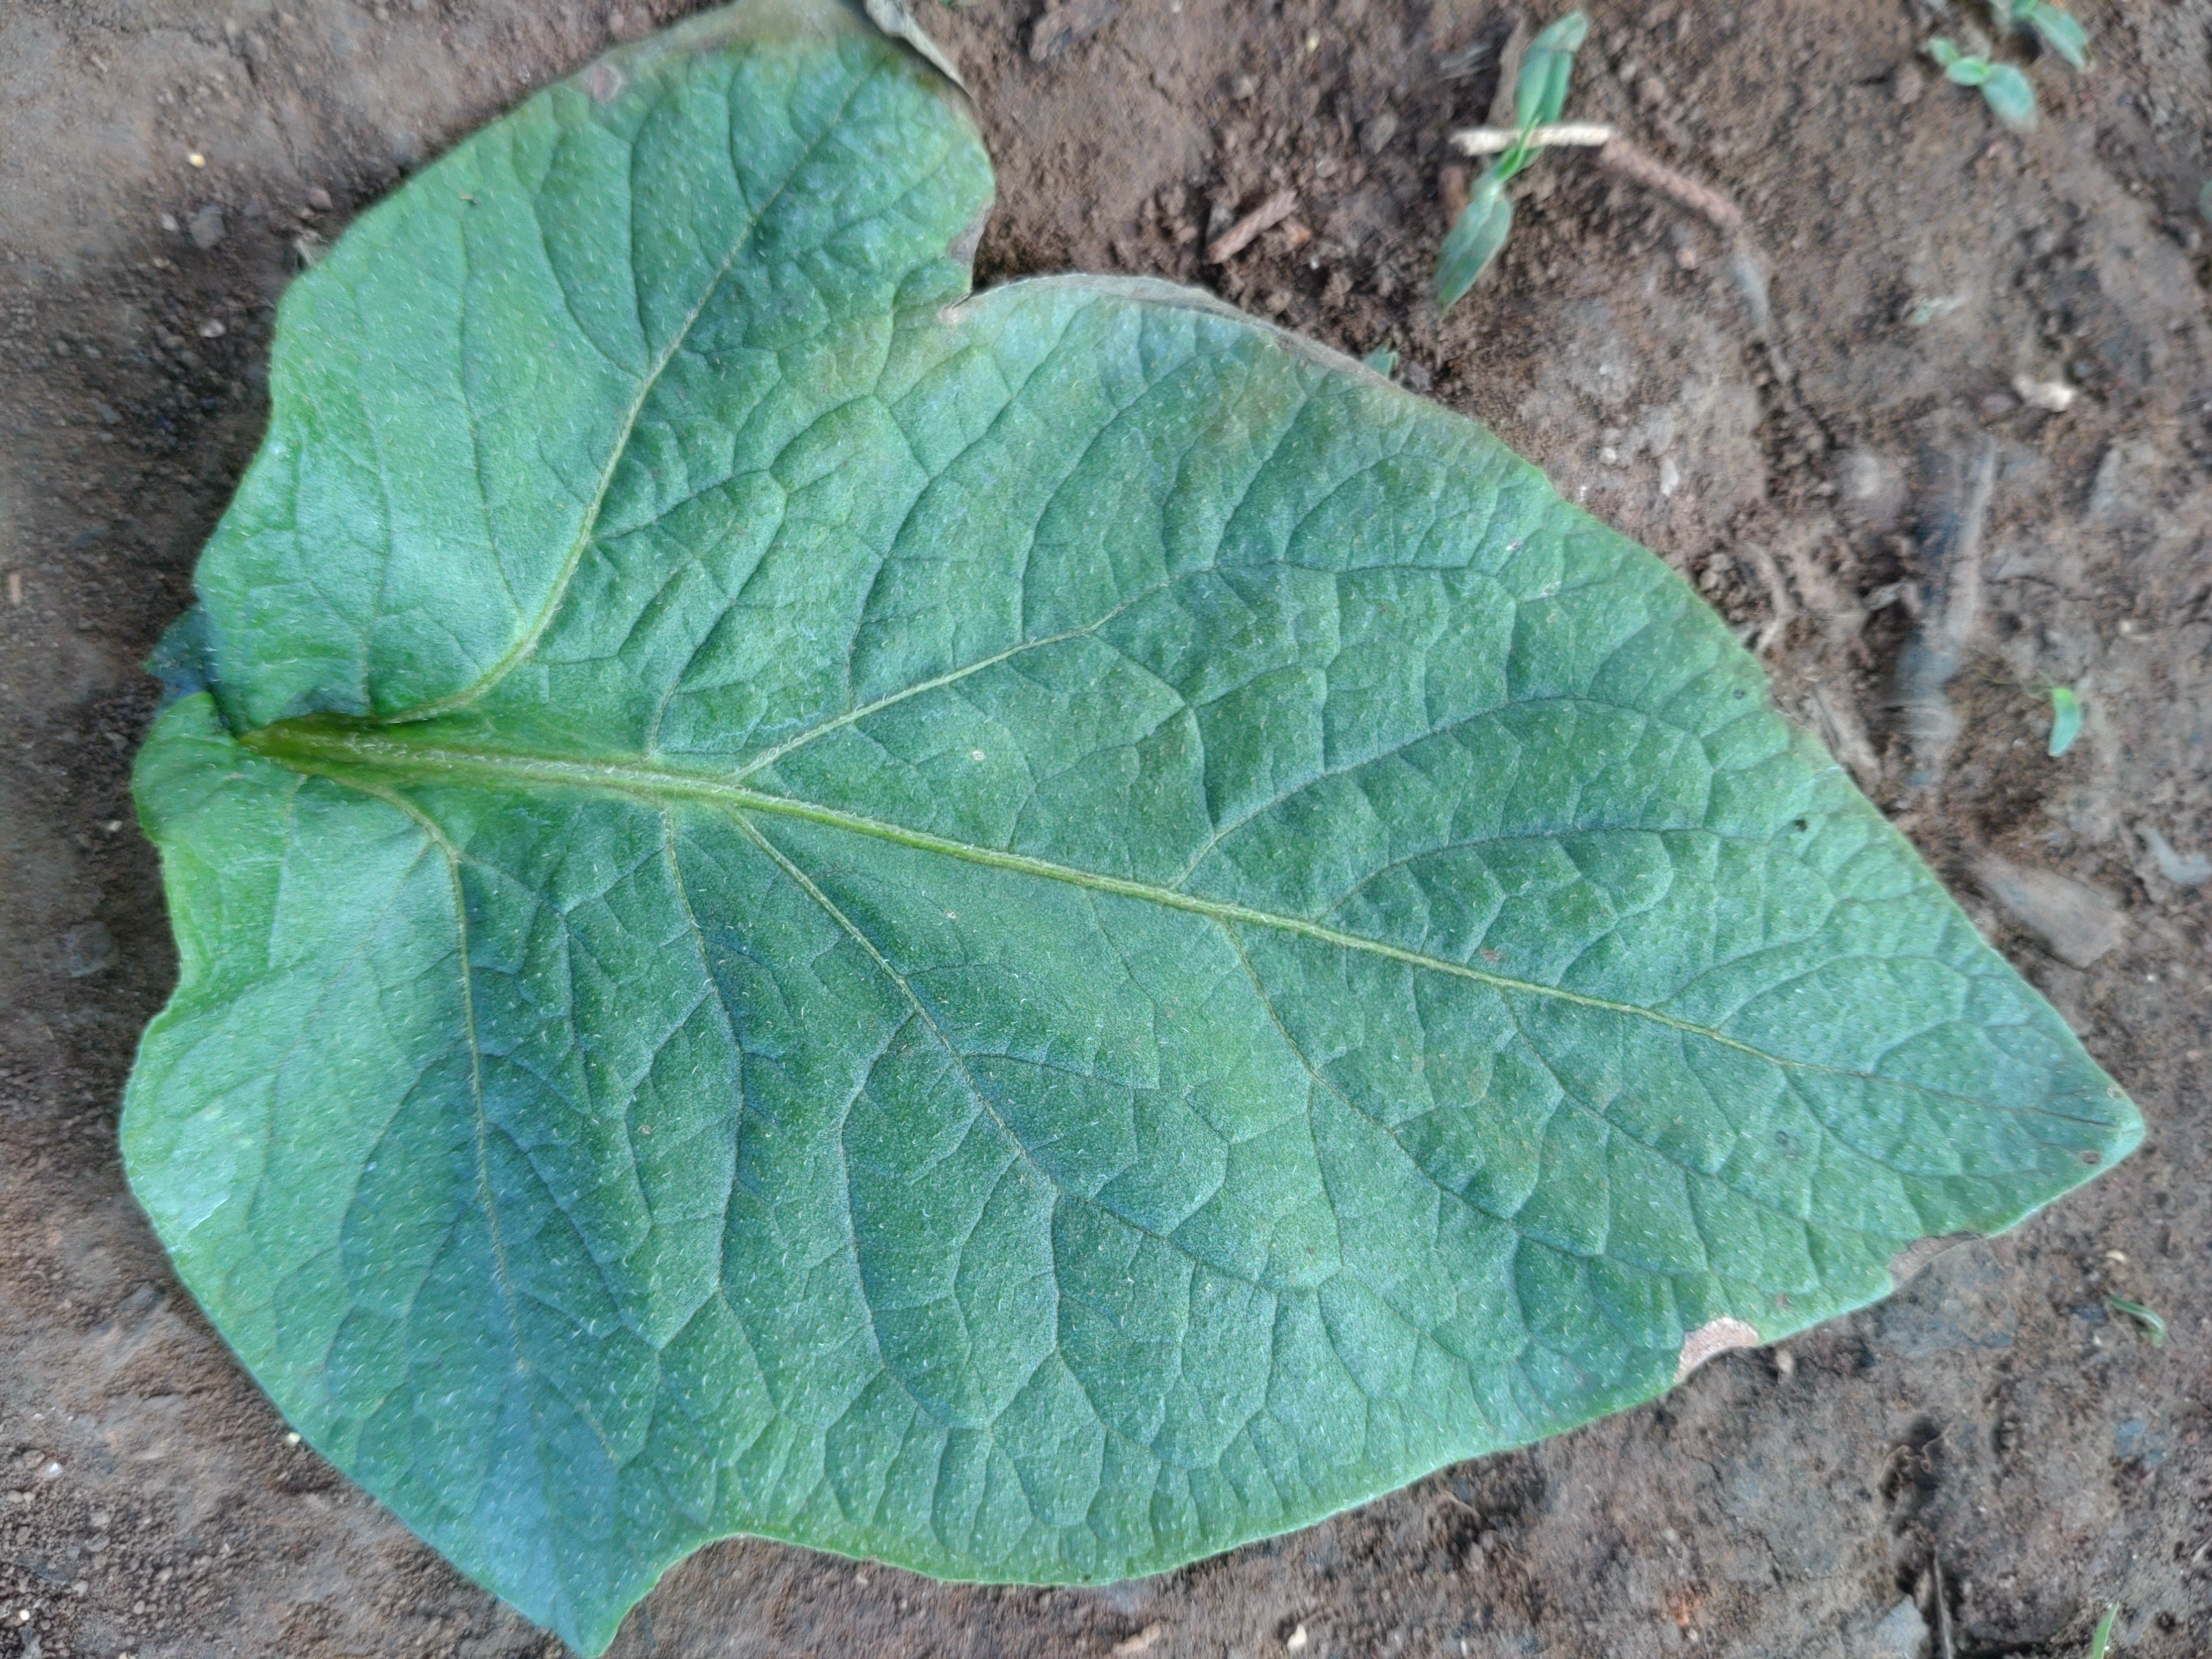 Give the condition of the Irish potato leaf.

early blight
